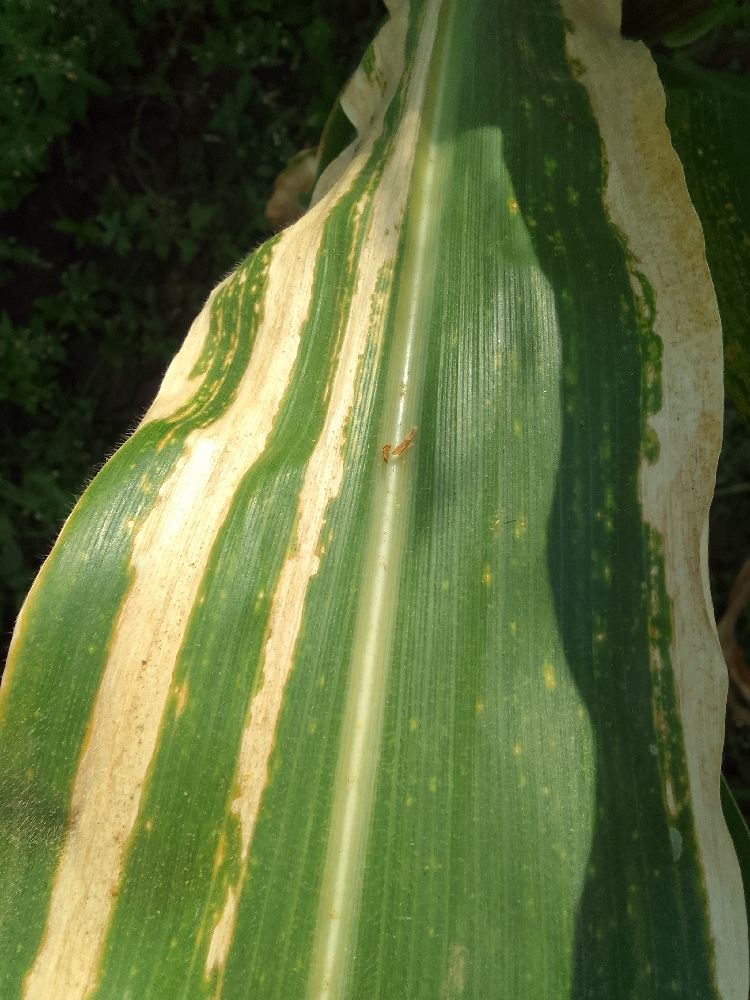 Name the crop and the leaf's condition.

maize, maize lethal necrosis
